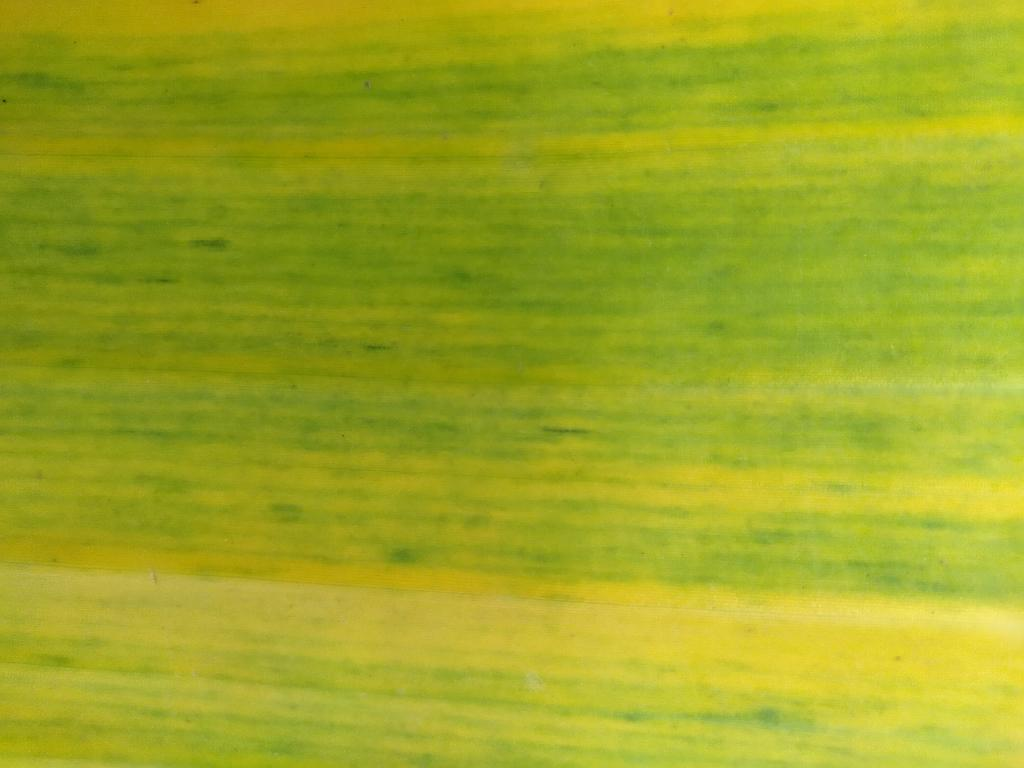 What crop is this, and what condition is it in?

banana, fusarium wilt race 1
